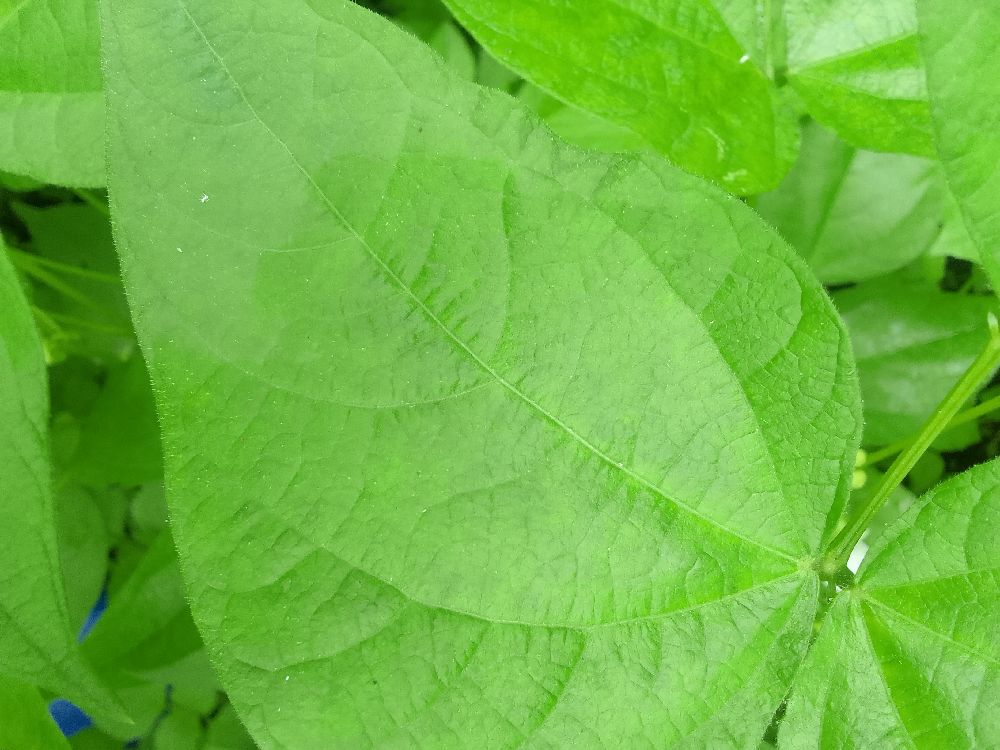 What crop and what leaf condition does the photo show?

common bean, healthy
